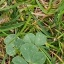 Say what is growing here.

unstructured weed
